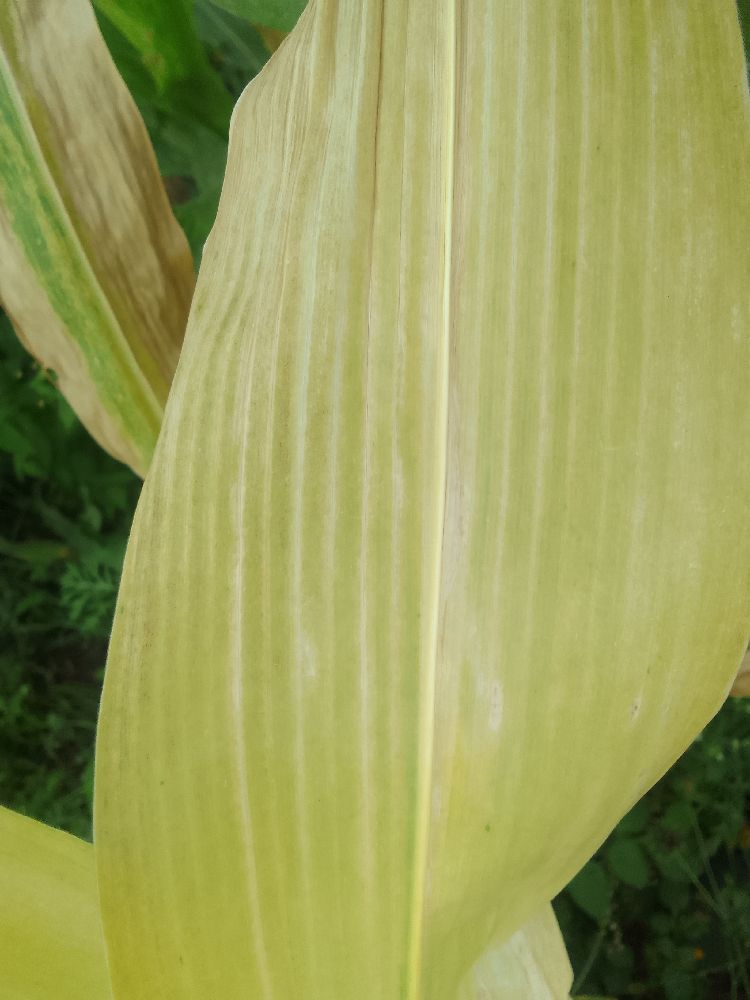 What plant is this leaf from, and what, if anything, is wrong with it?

maize, maize lethal necrosis
